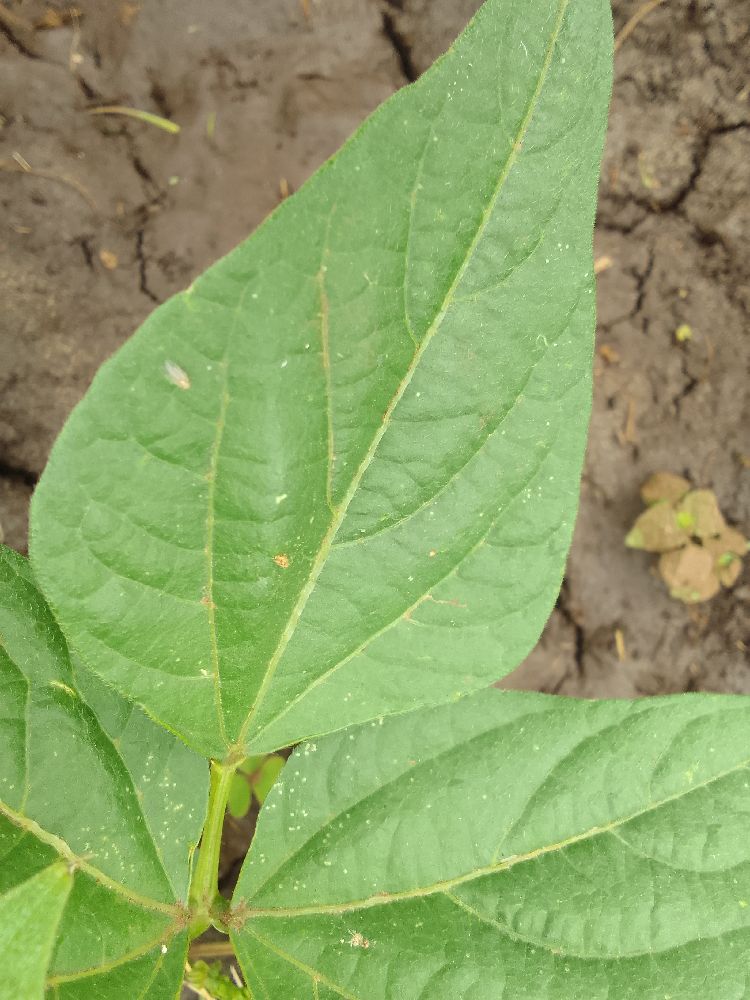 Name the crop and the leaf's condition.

common bean, healthy
